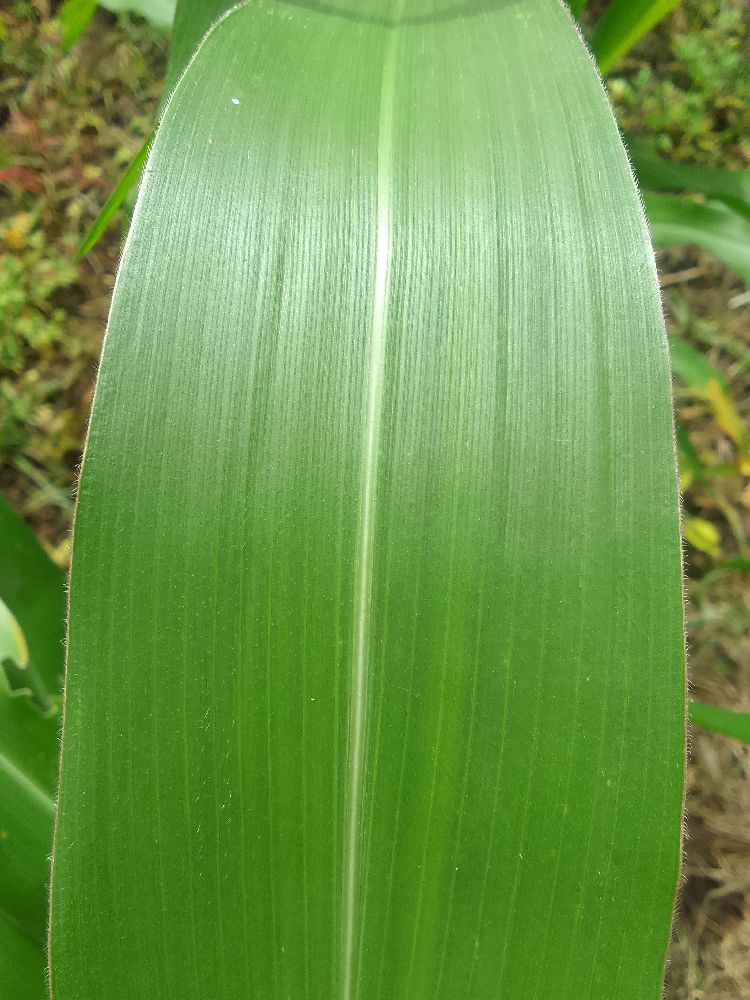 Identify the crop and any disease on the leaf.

maize, healthy
